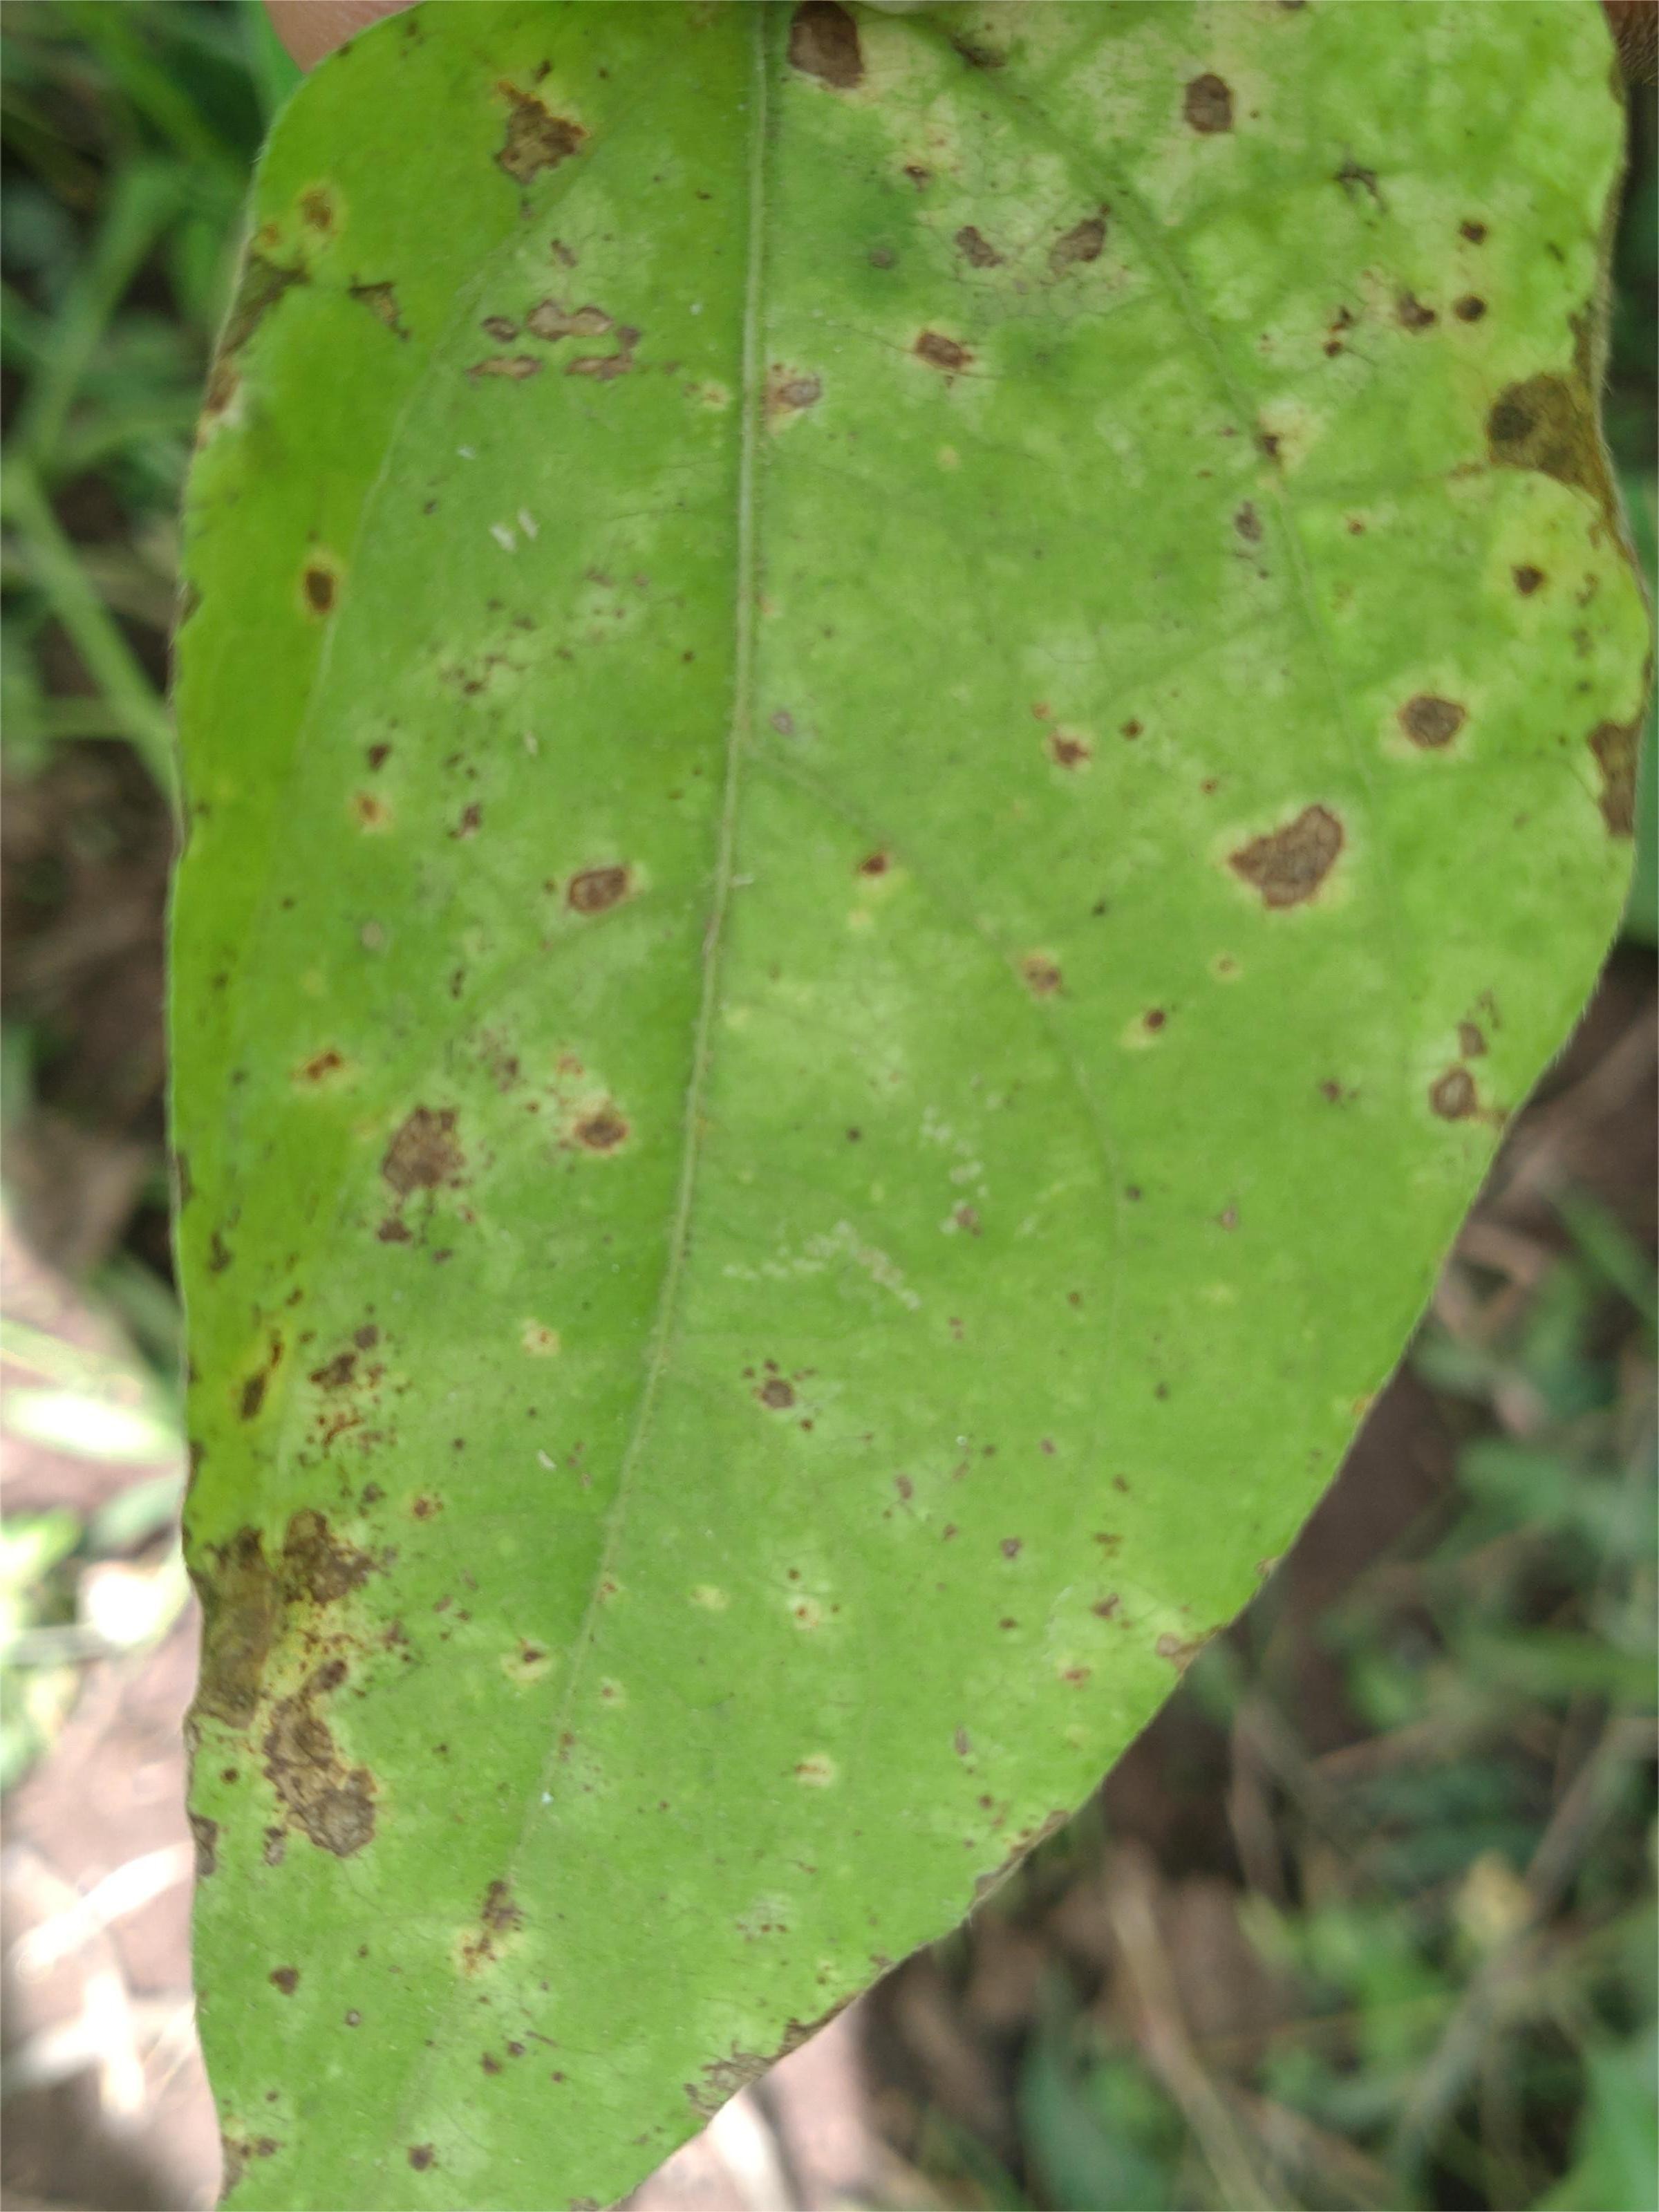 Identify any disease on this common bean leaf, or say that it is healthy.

rust
